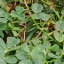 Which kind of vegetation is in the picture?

unstructured weed
